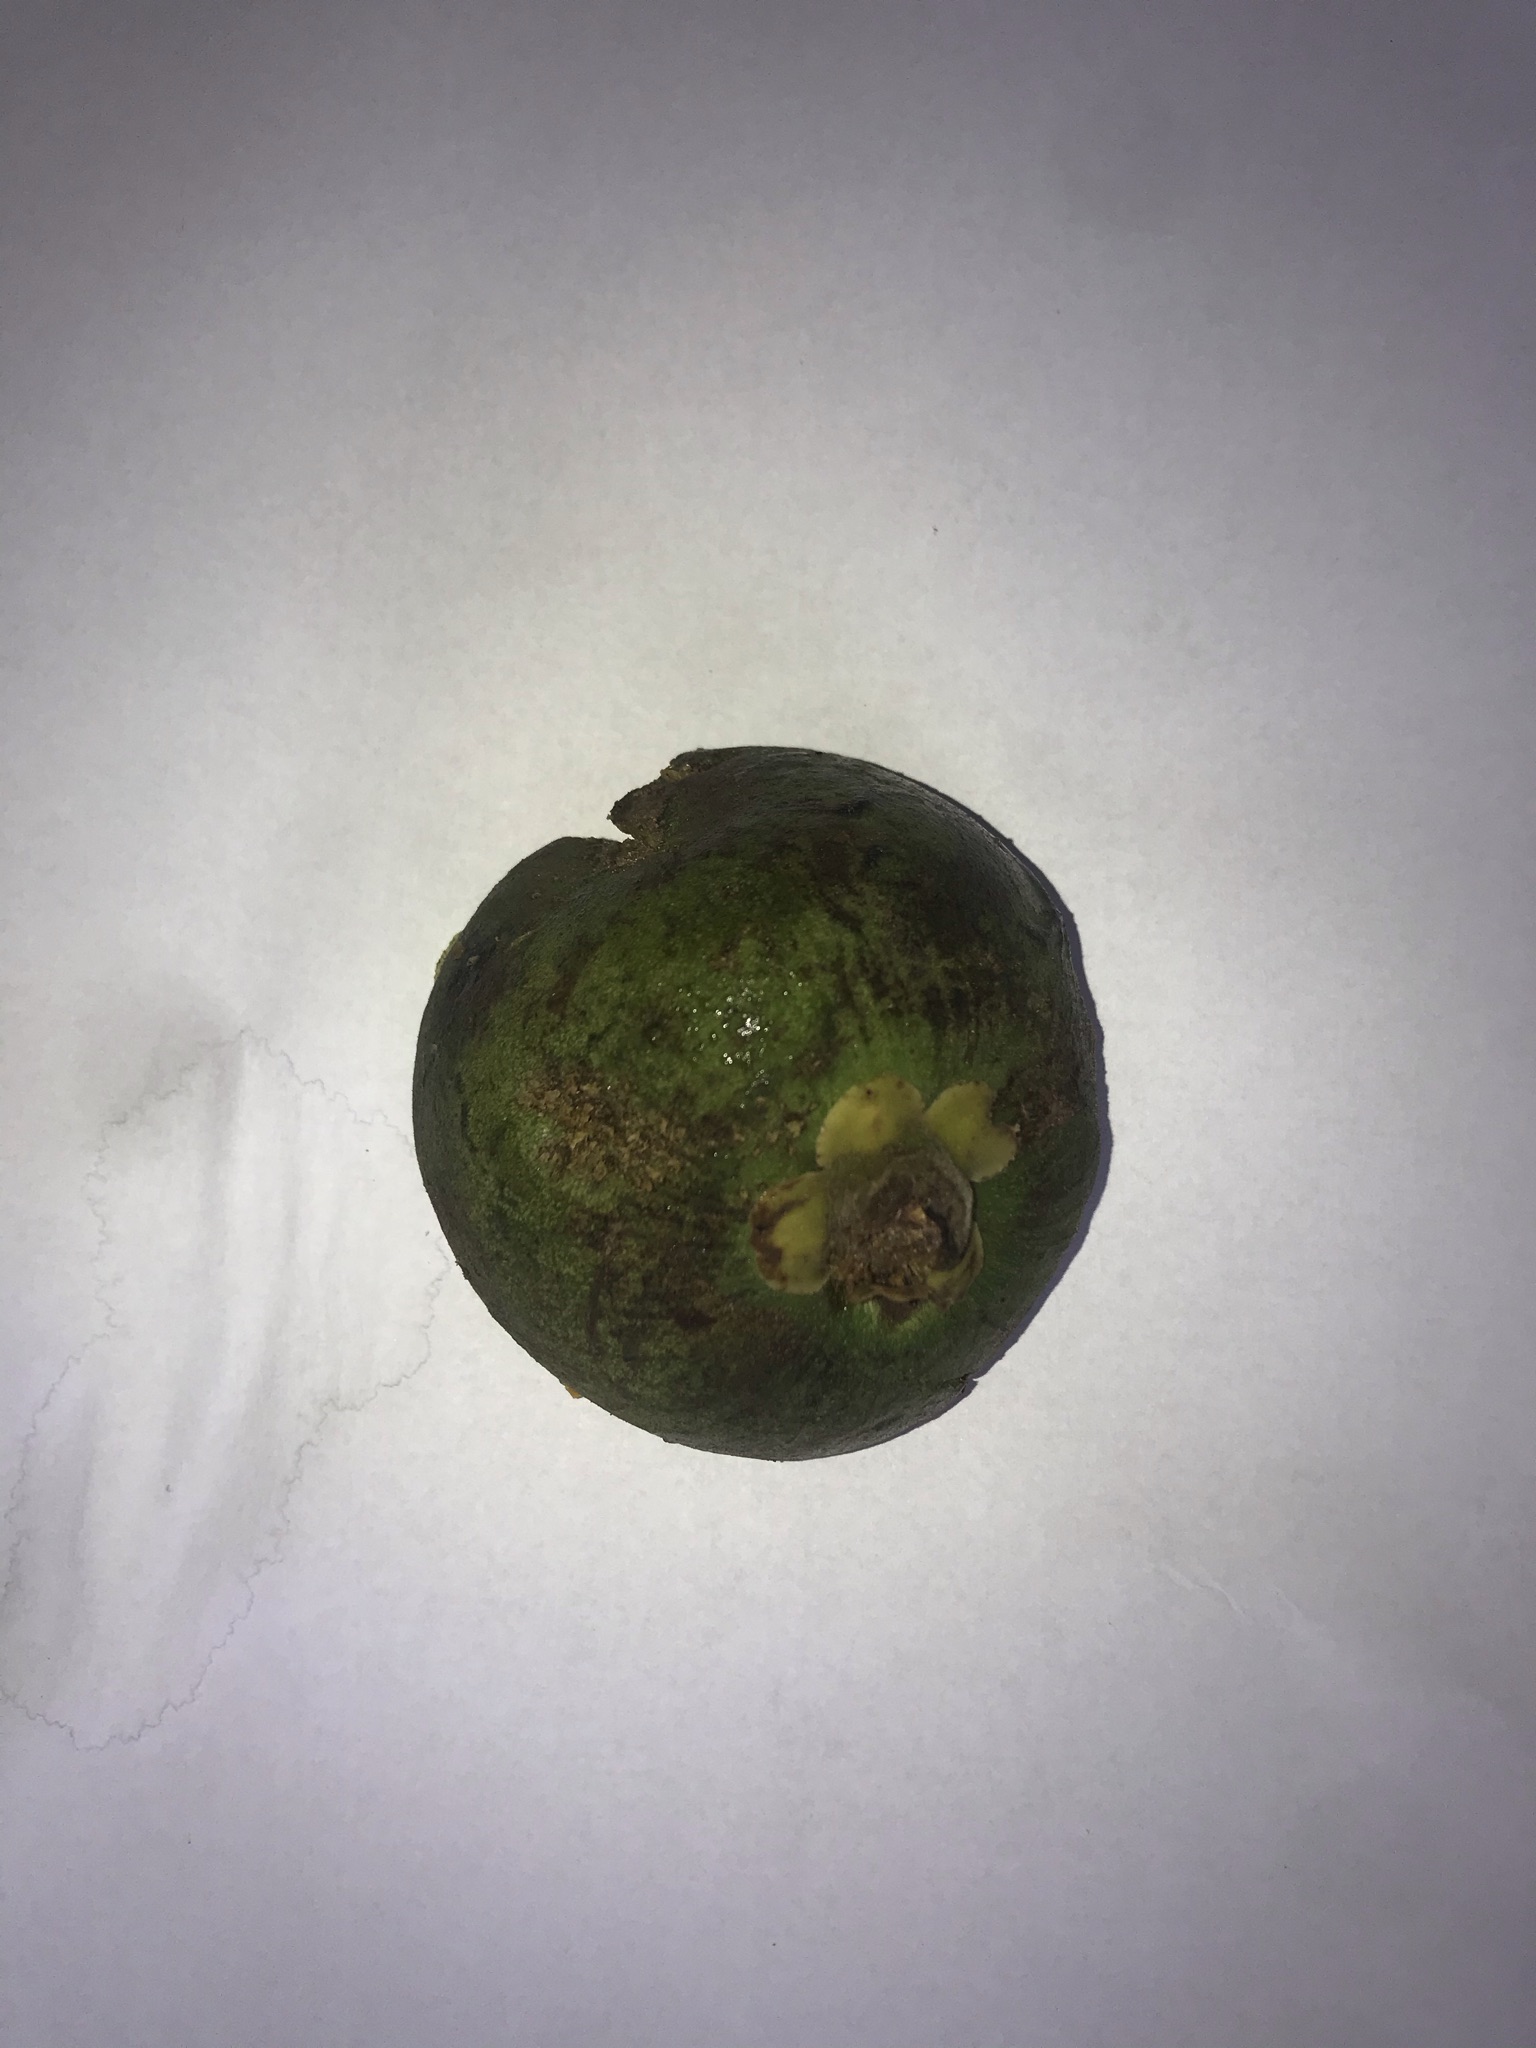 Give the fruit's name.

pequi
